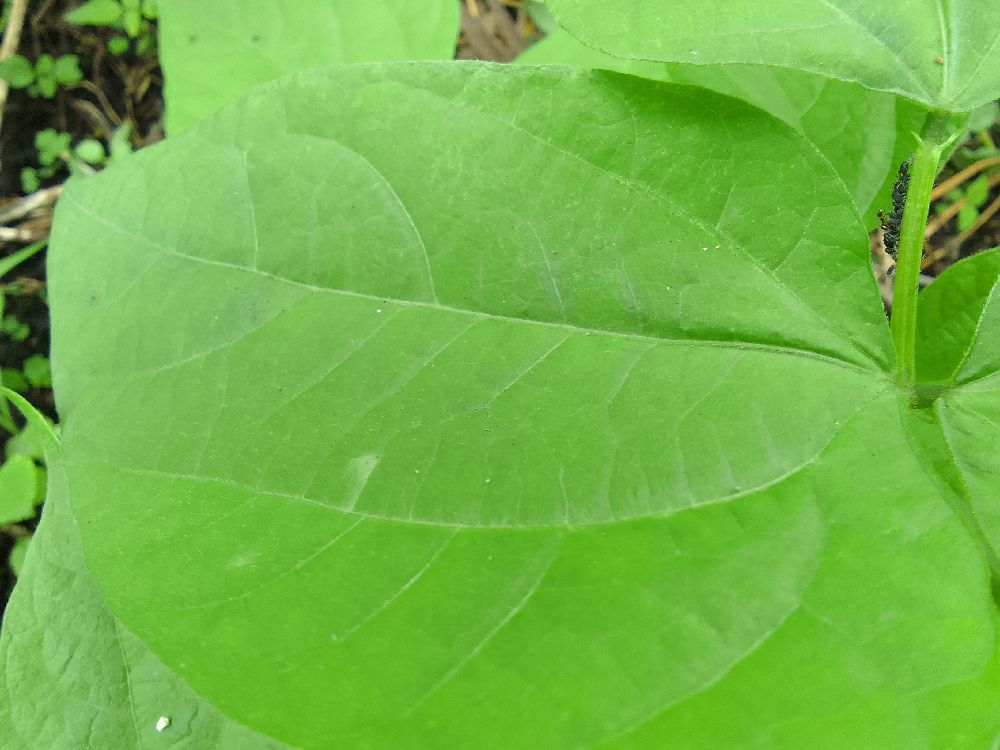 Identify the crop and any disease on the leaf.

common bean, healthy
